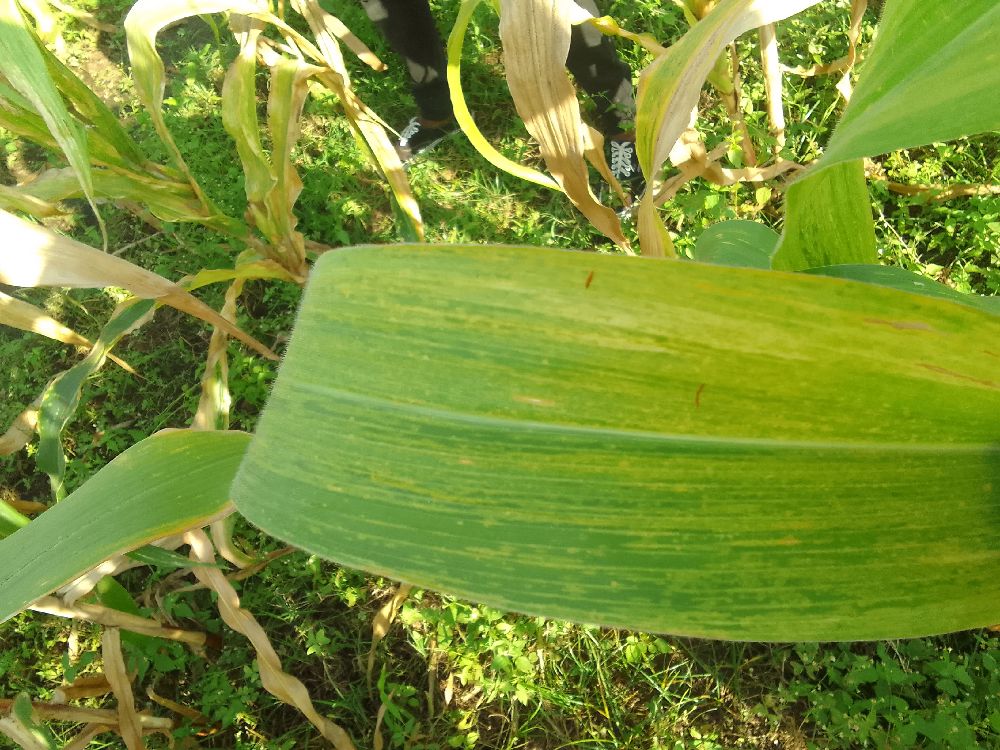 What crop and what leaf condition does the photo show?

maize, maize lethal necrosis
